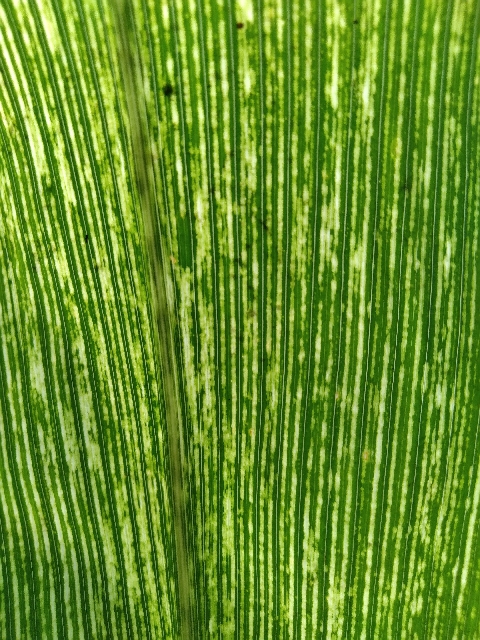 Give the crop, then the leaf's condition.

maize, maize streak virus
